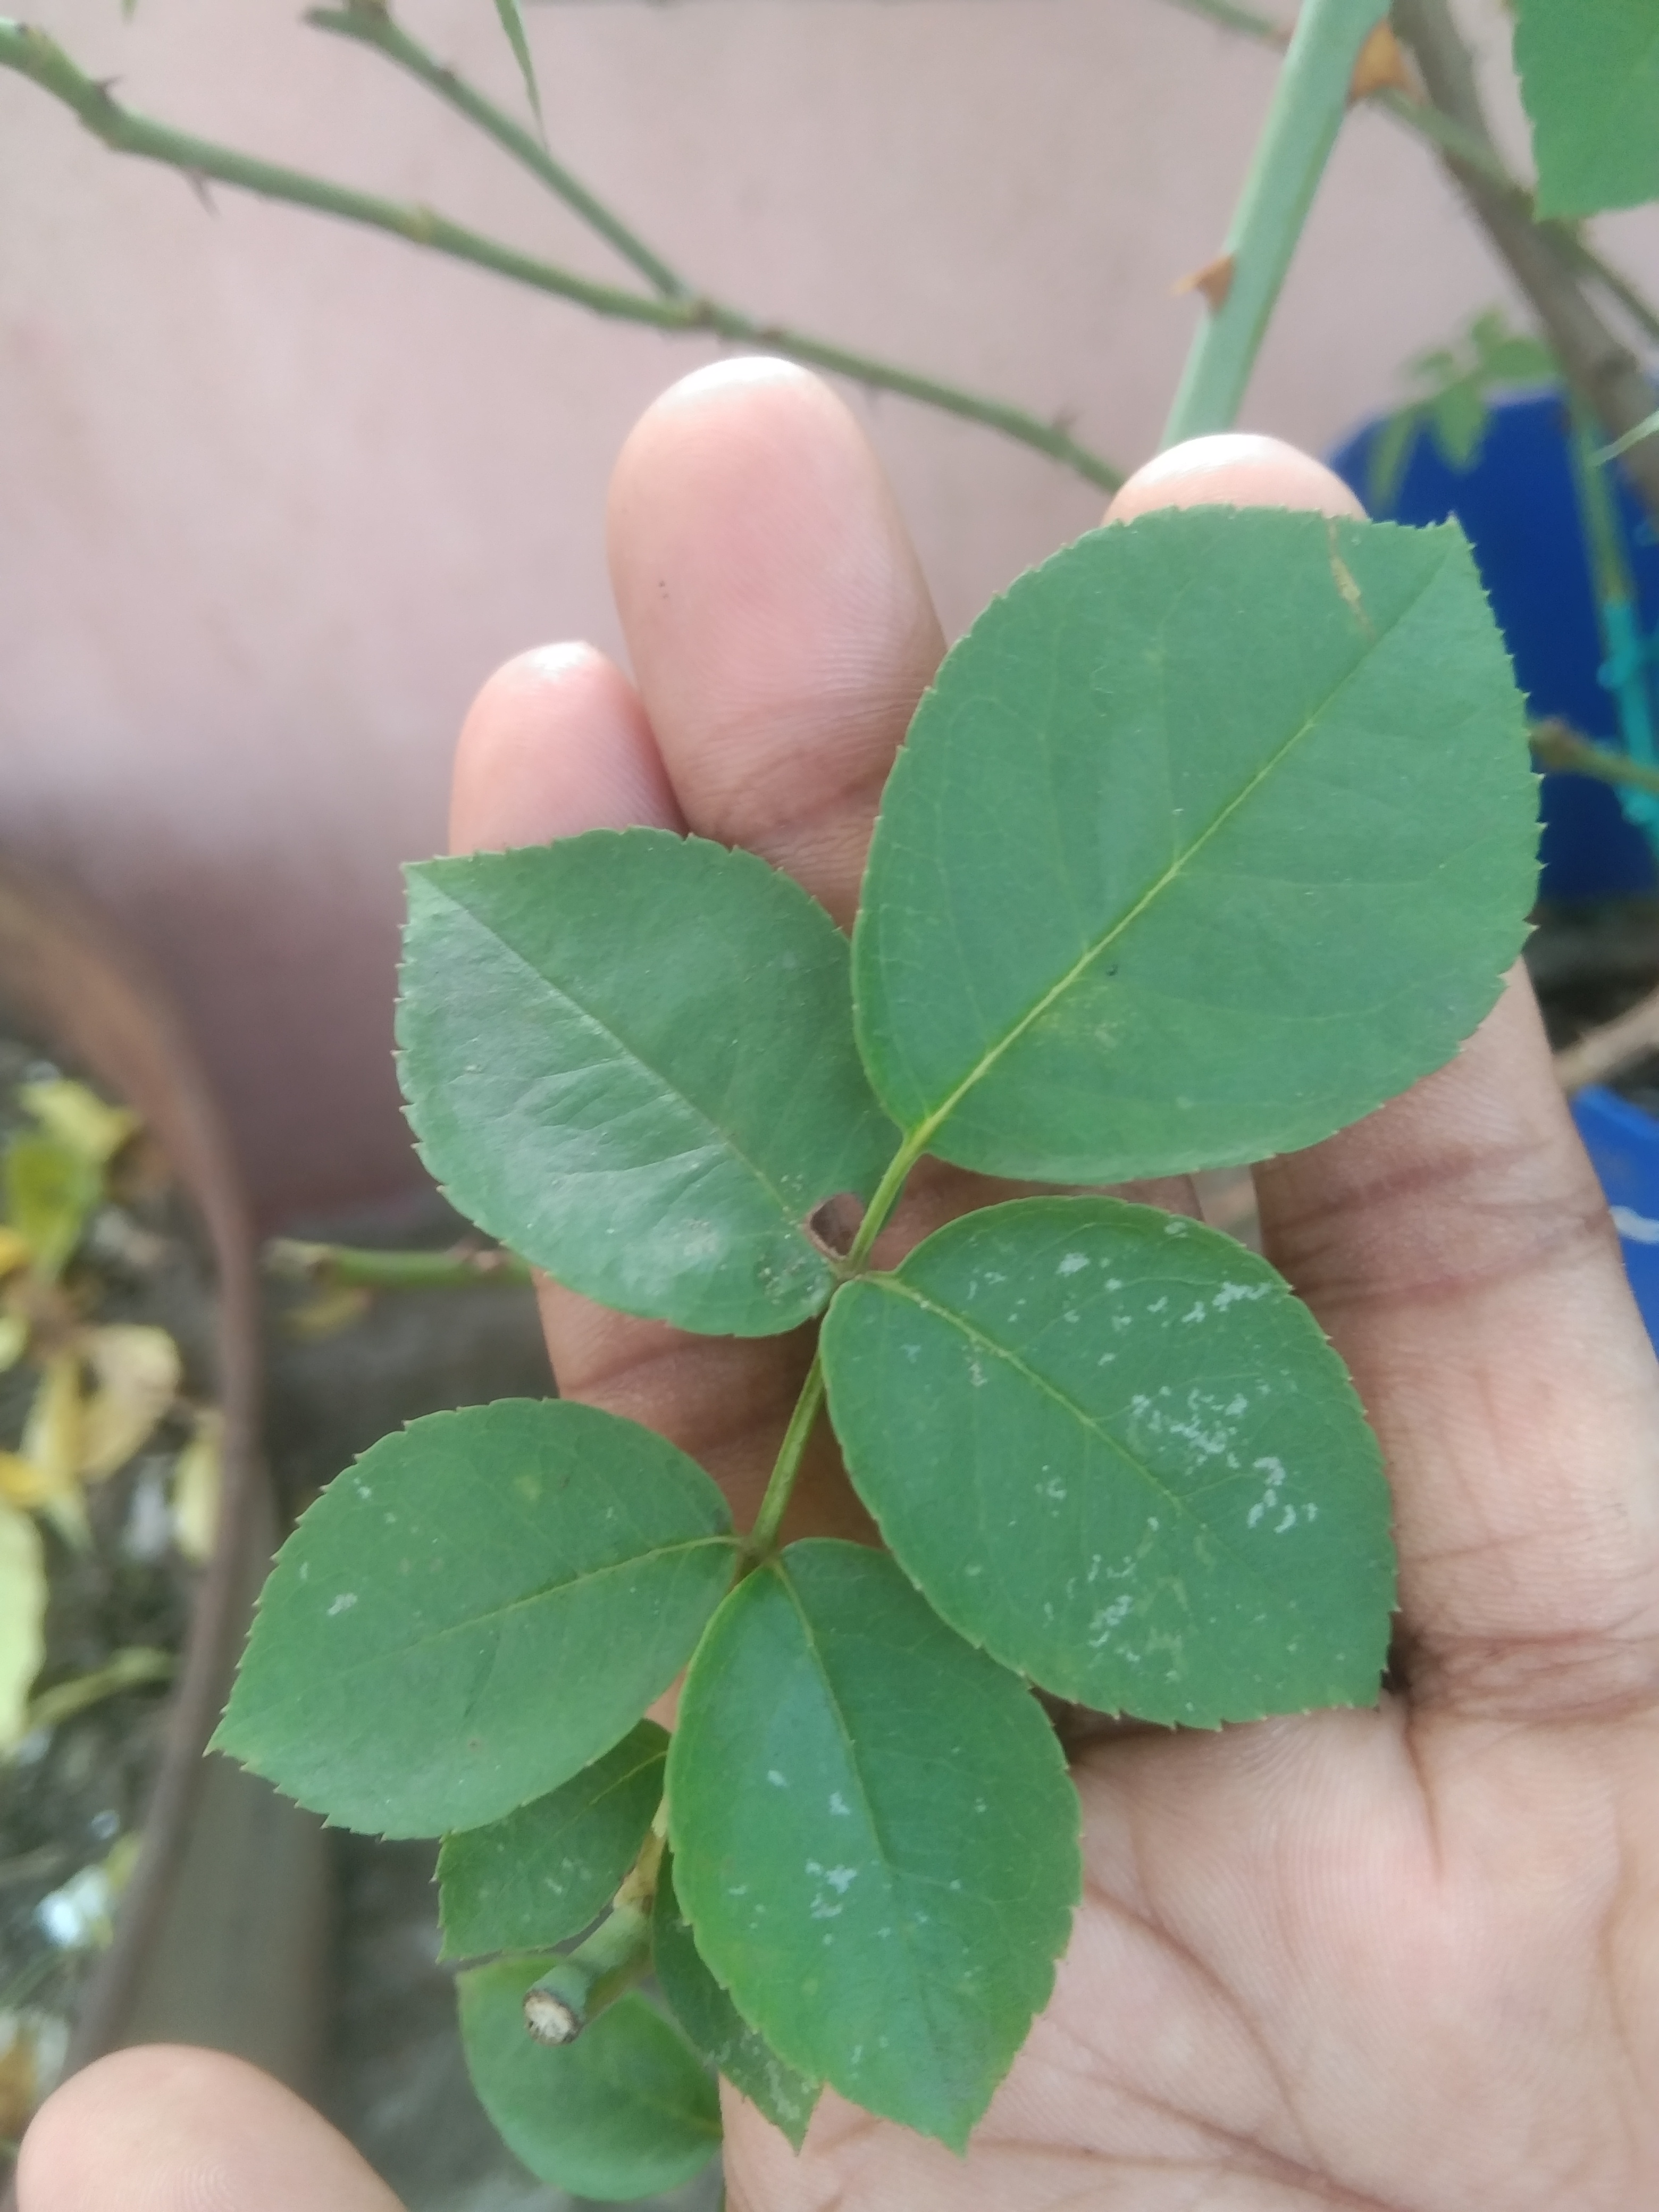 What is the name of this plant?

rose
